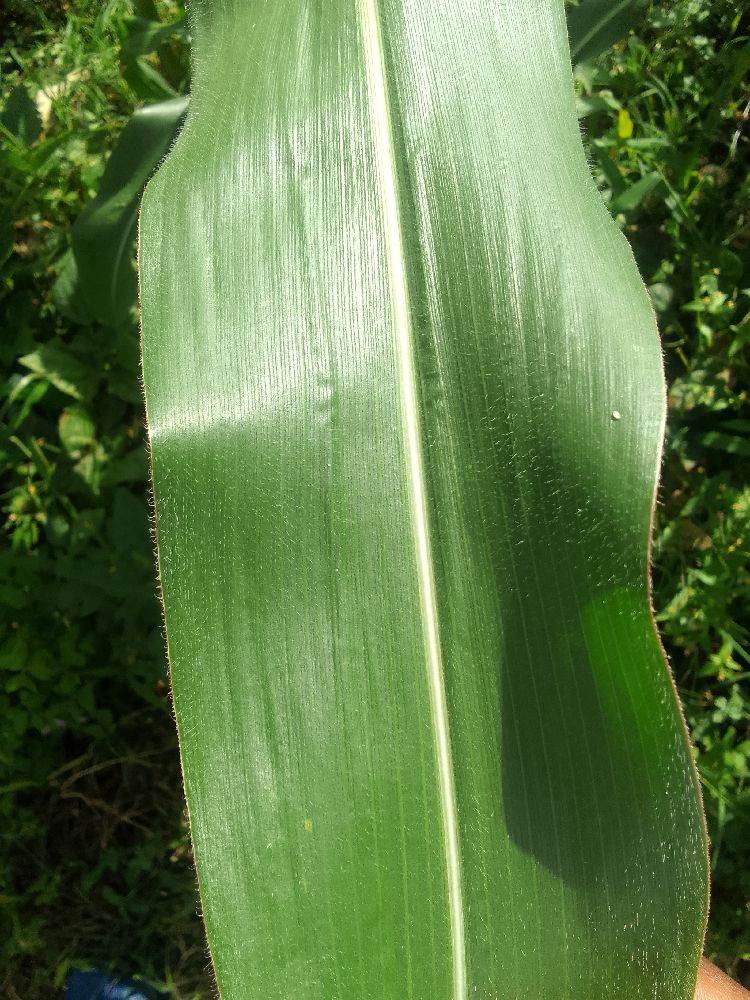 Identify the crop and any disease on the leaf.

maize, healthy
